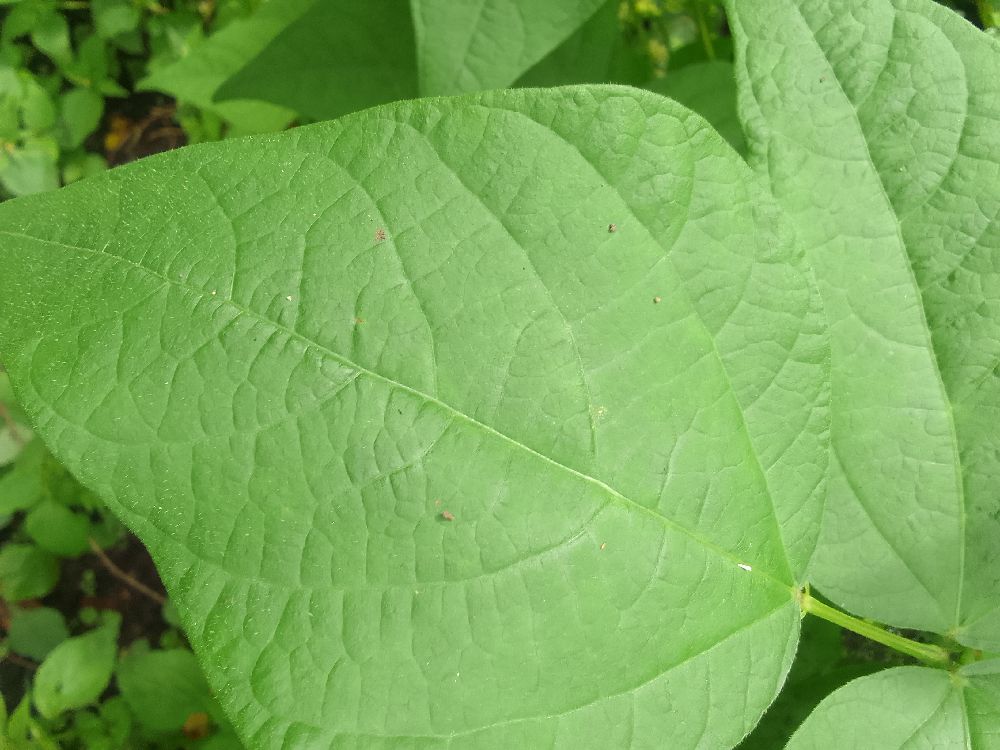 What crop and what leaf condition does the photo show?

common bean, healthy
